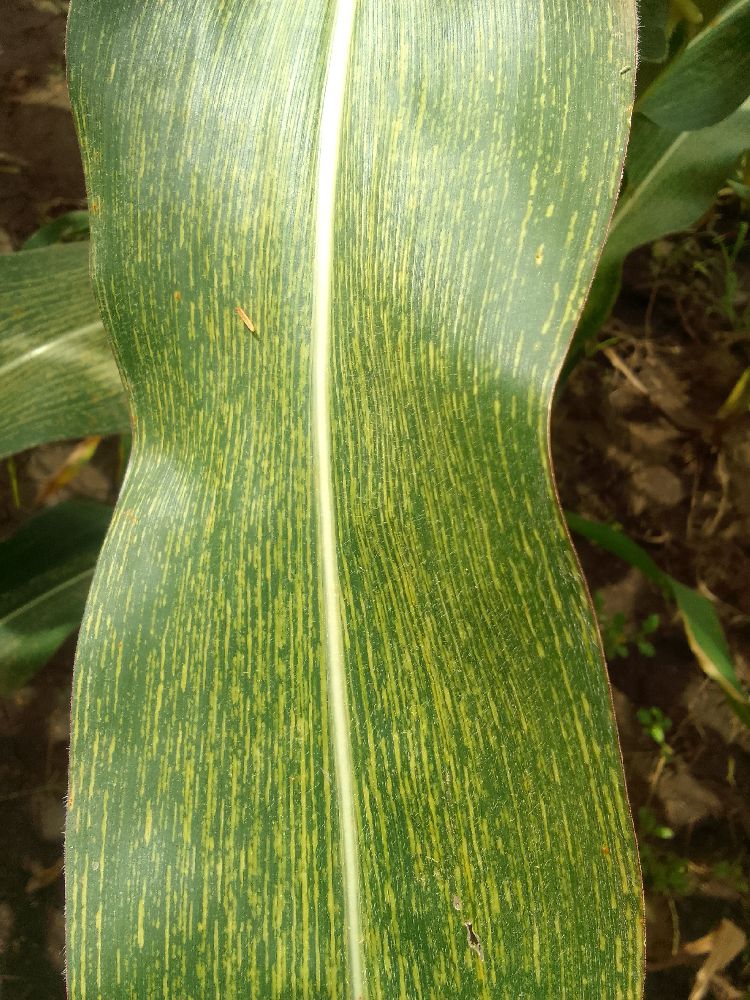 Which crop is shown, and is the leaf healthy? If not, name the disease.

maize, maize streak virus
